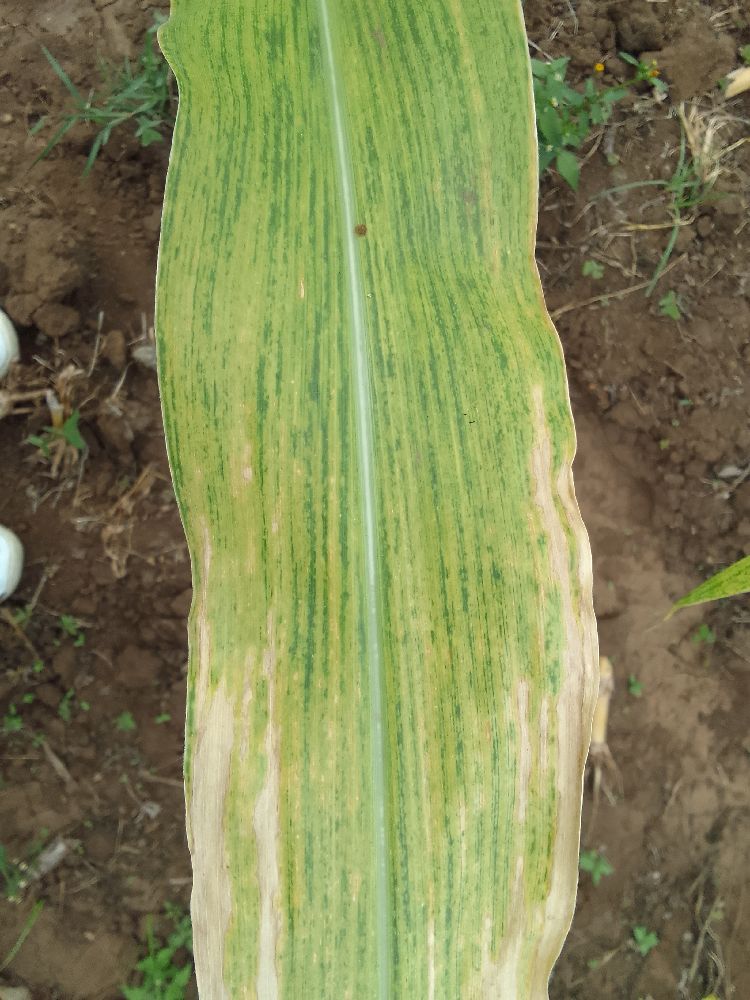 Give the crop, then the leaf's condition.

maize, maize lethal necrosis
